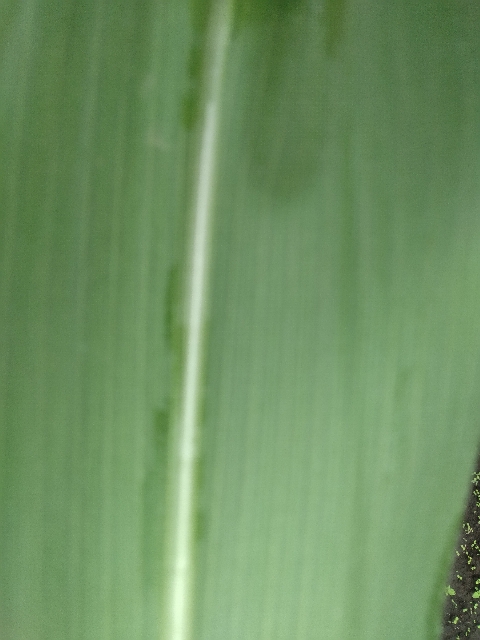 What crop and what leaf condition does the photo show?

maize, healthy
